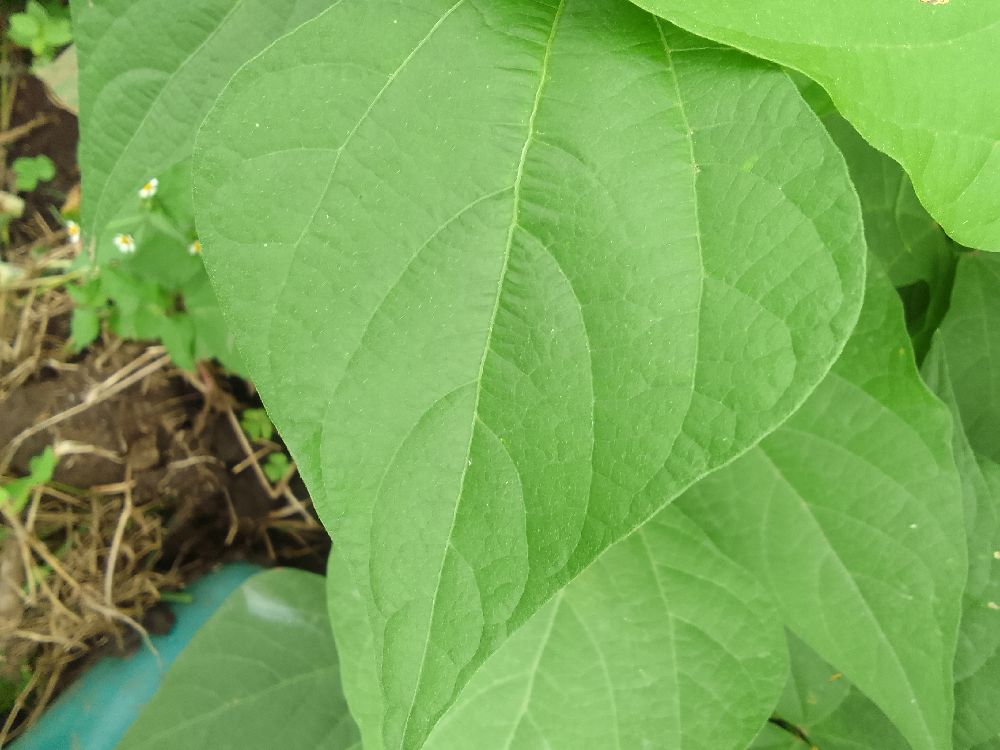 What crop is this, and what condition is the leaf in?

common bean, healthy
